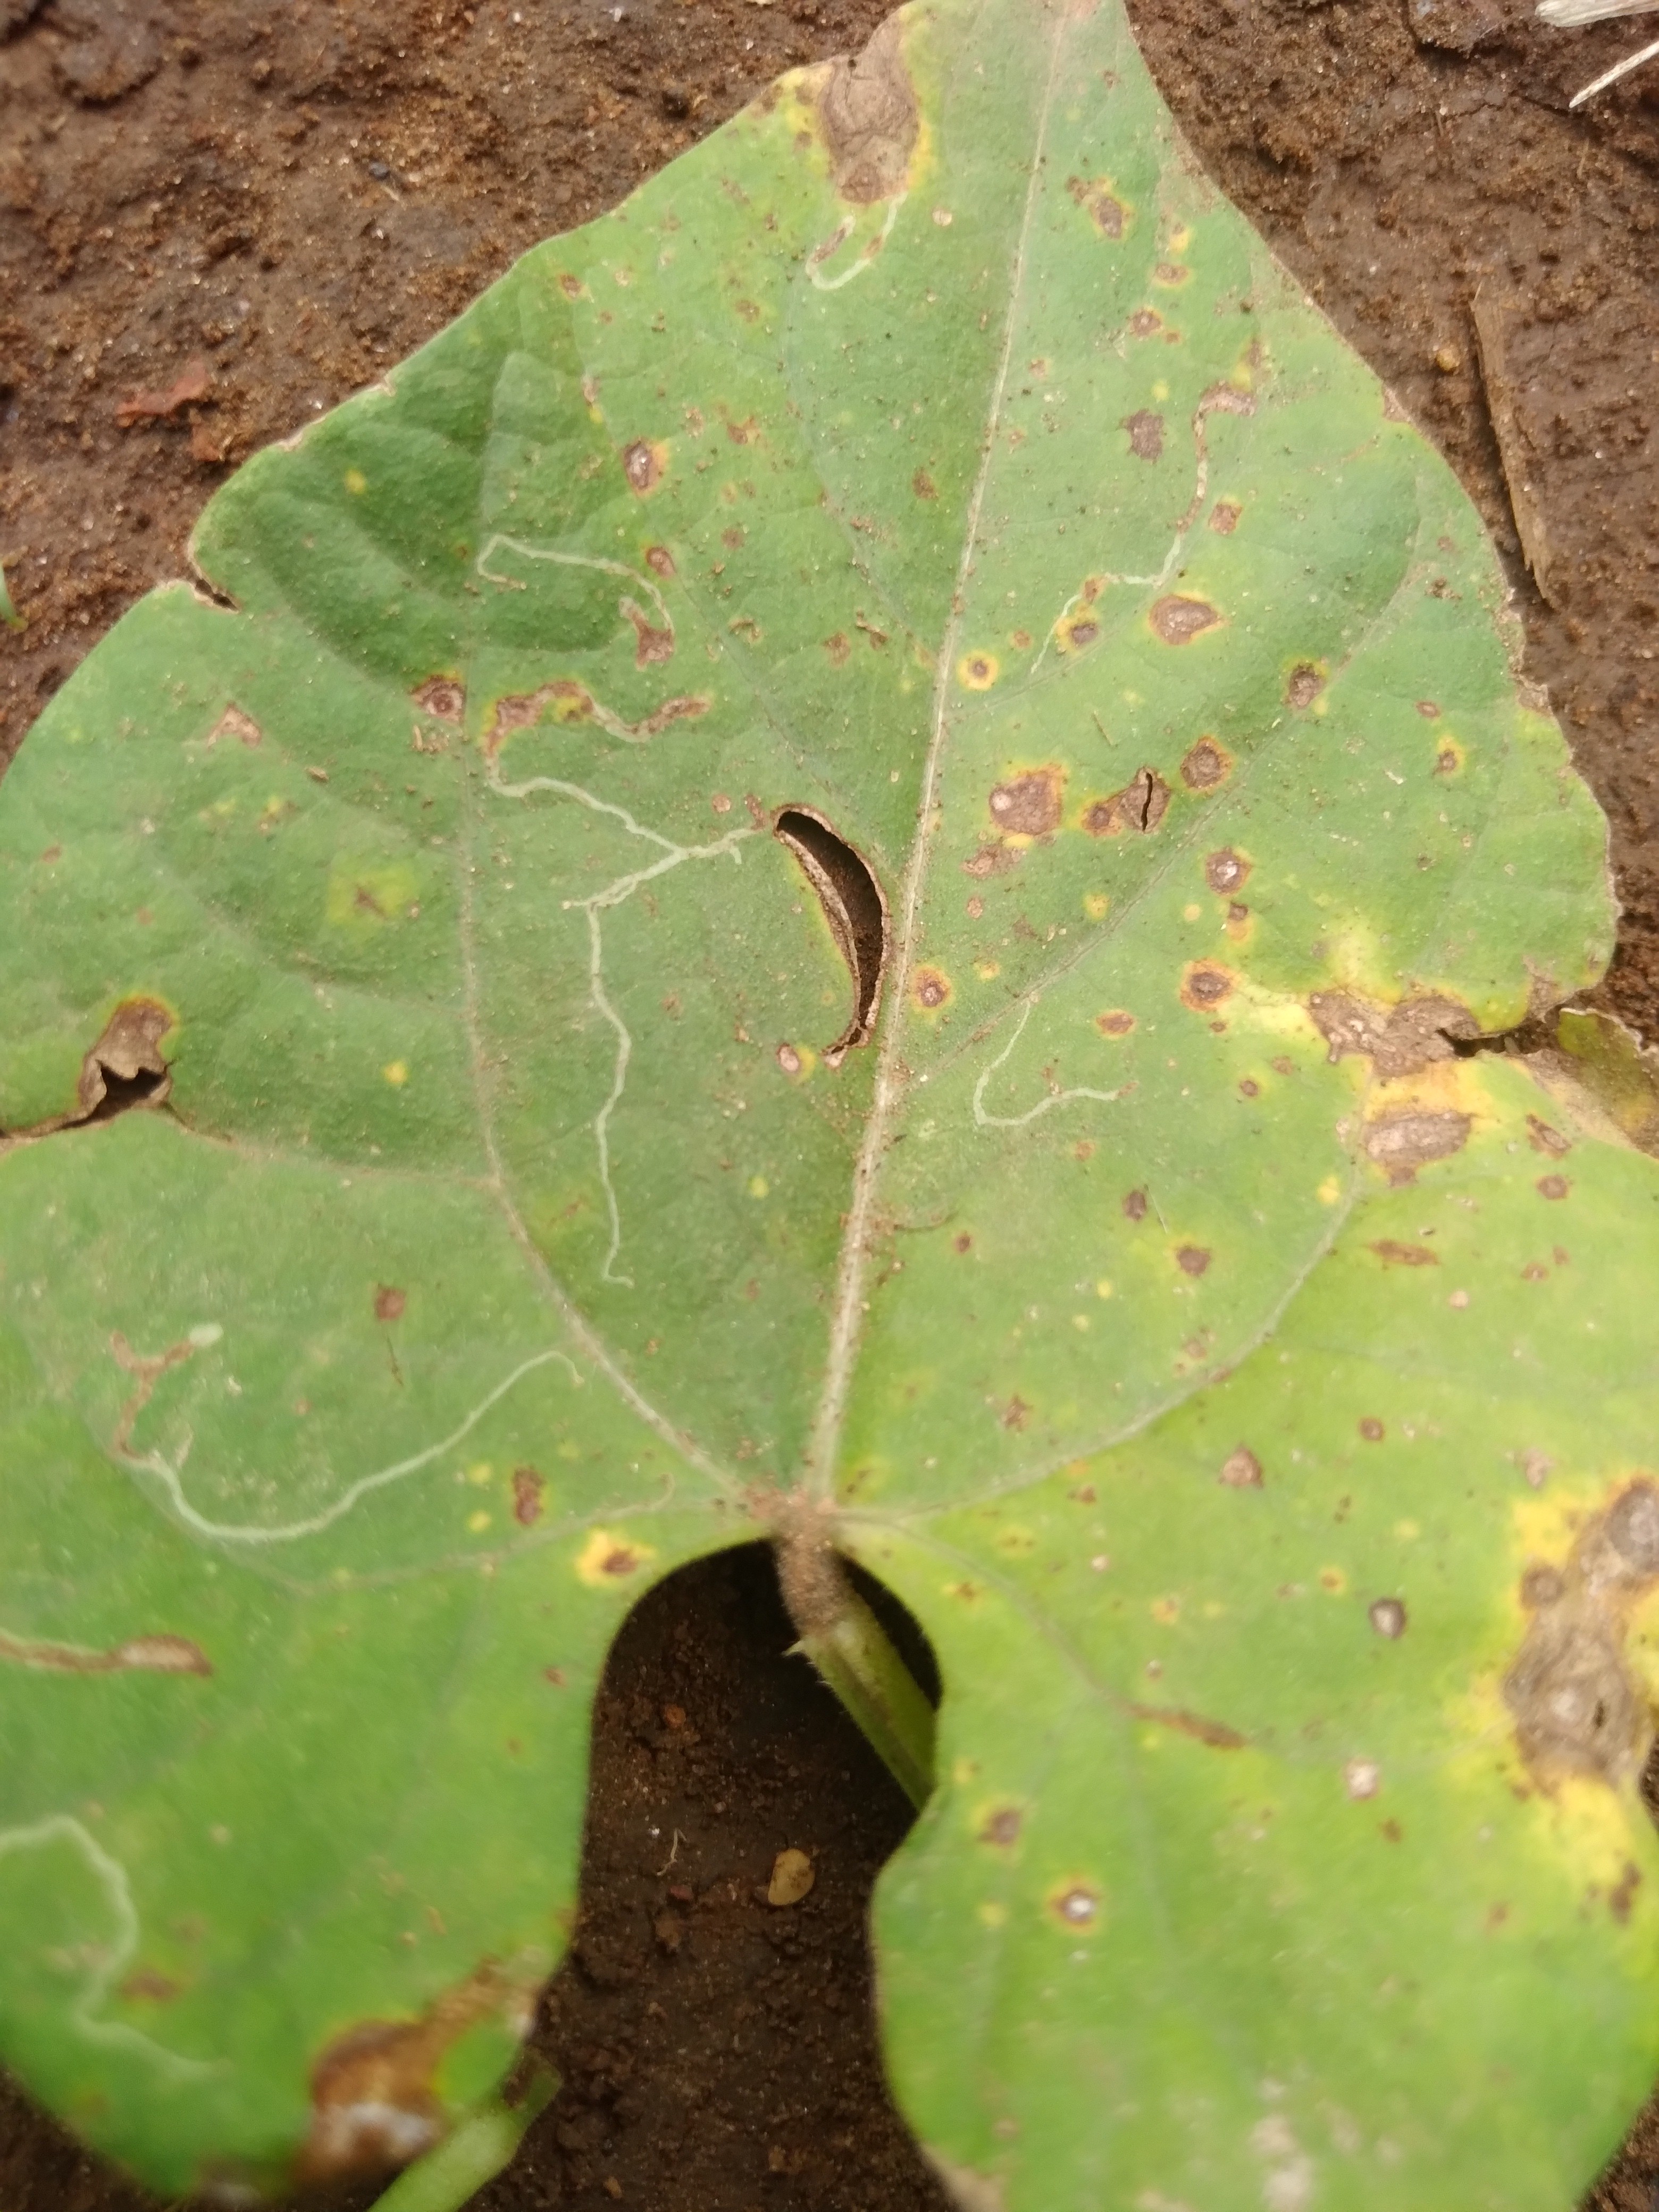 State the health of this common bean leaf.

rust
